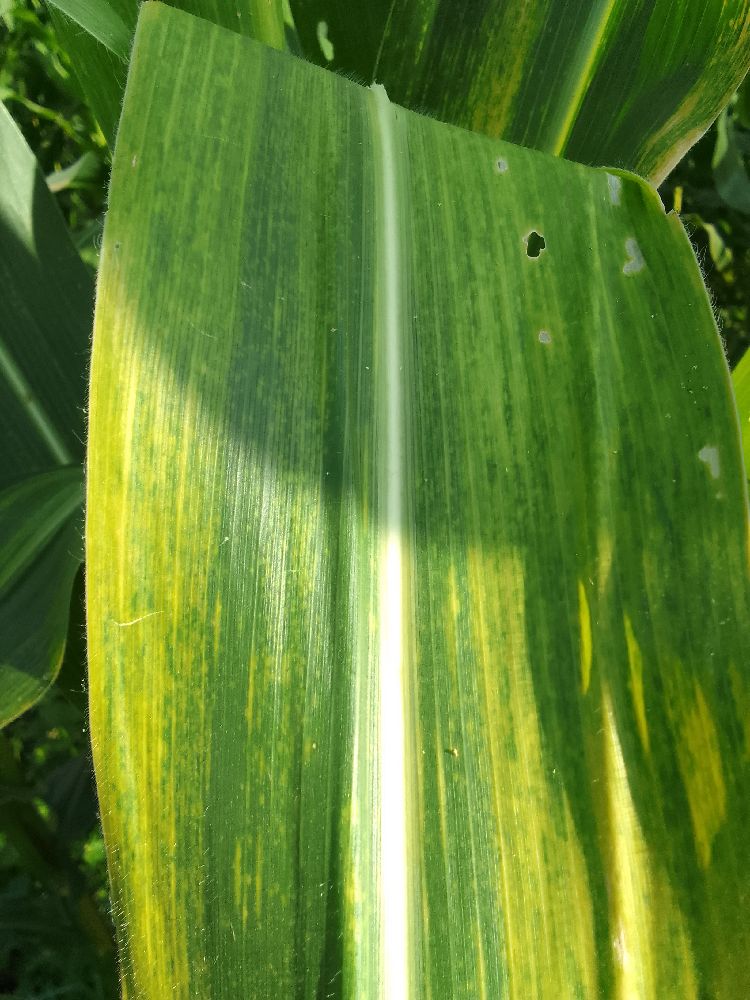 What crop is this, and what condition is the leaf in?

maize, maize lethal necrosis
